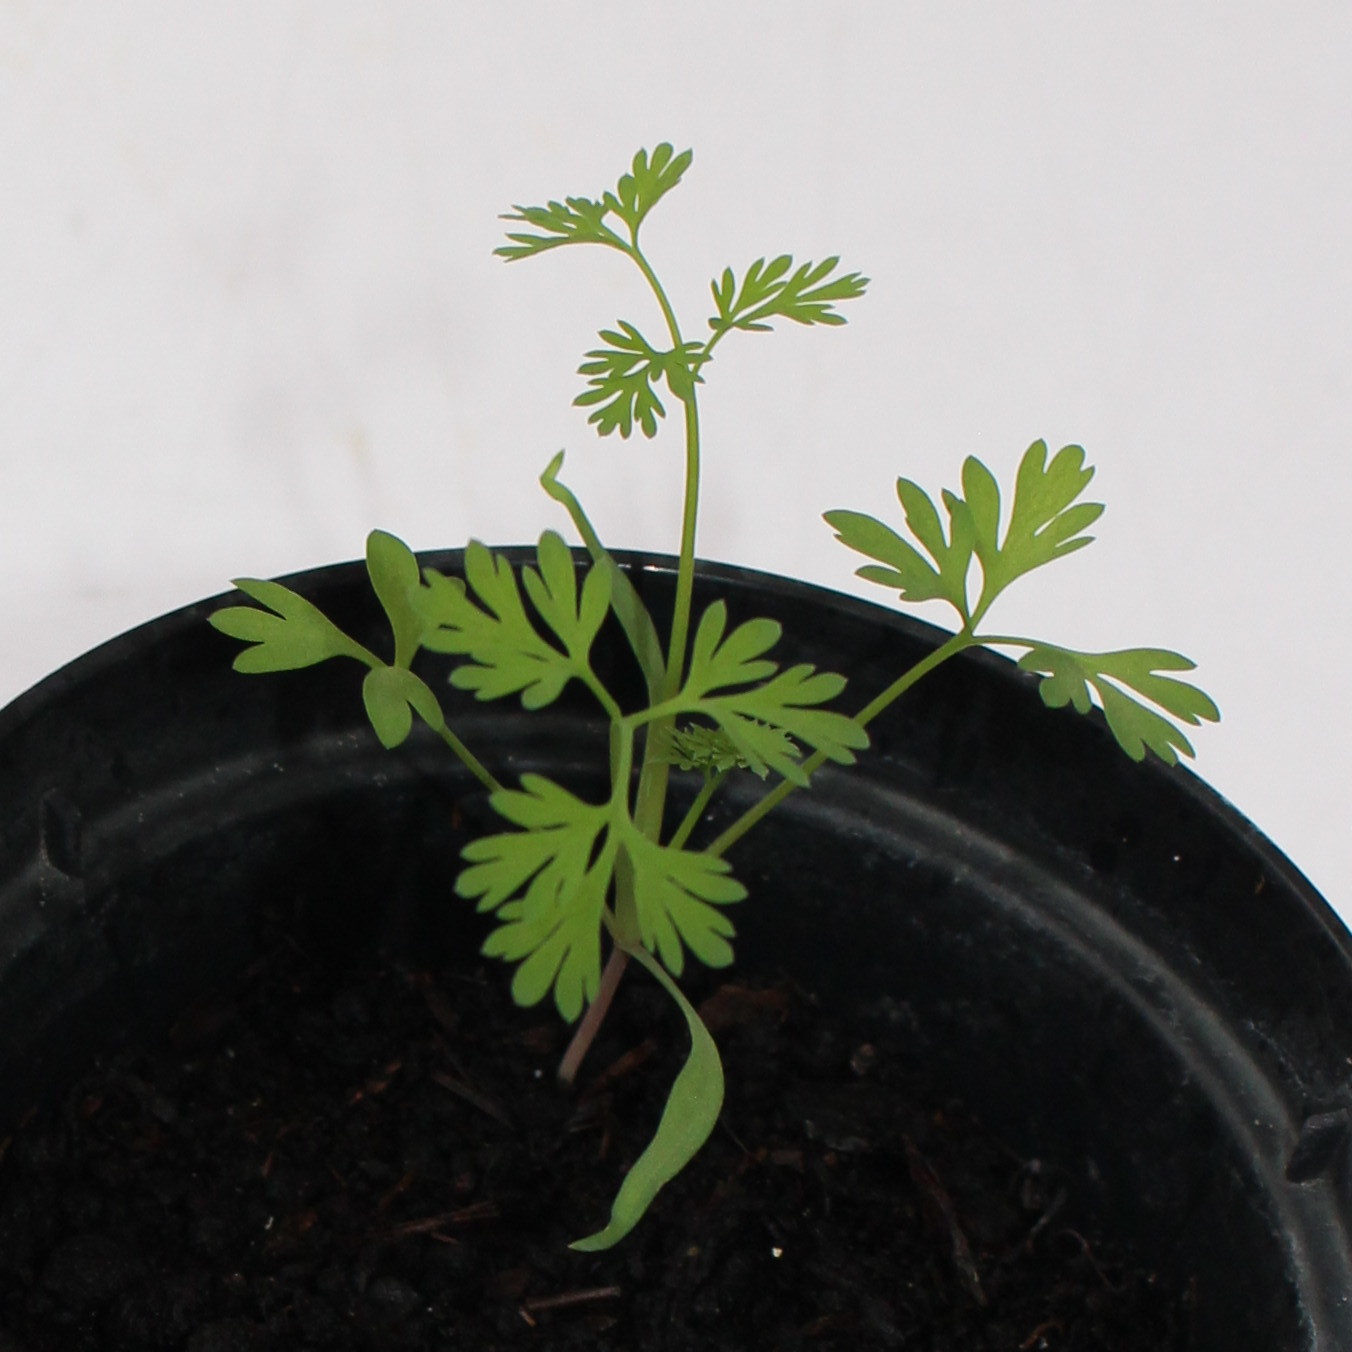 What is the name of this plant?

Fumaria officinalis
